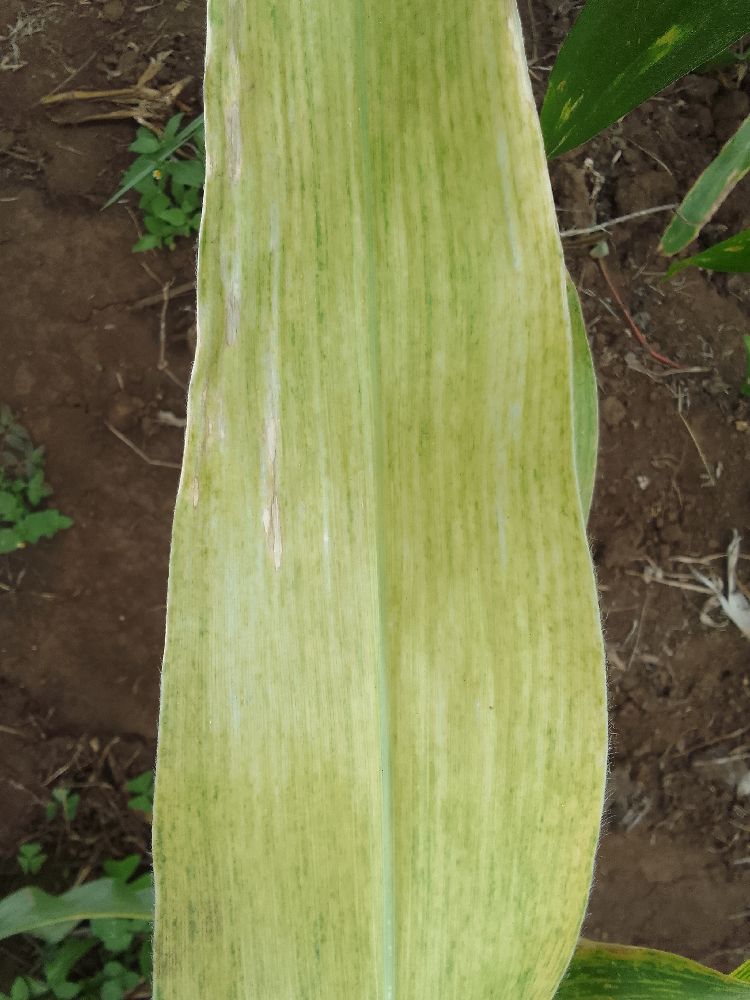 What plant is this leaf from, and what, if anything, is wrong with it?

maize, maize lethal necrosis
